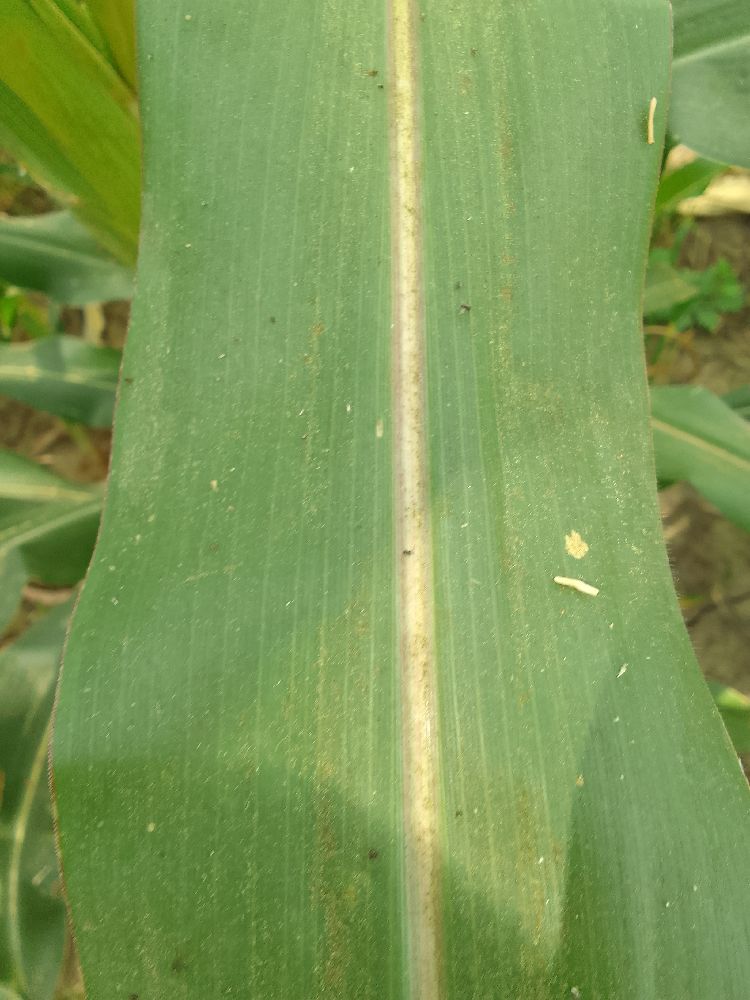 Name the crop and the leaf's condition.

maize, healthy
